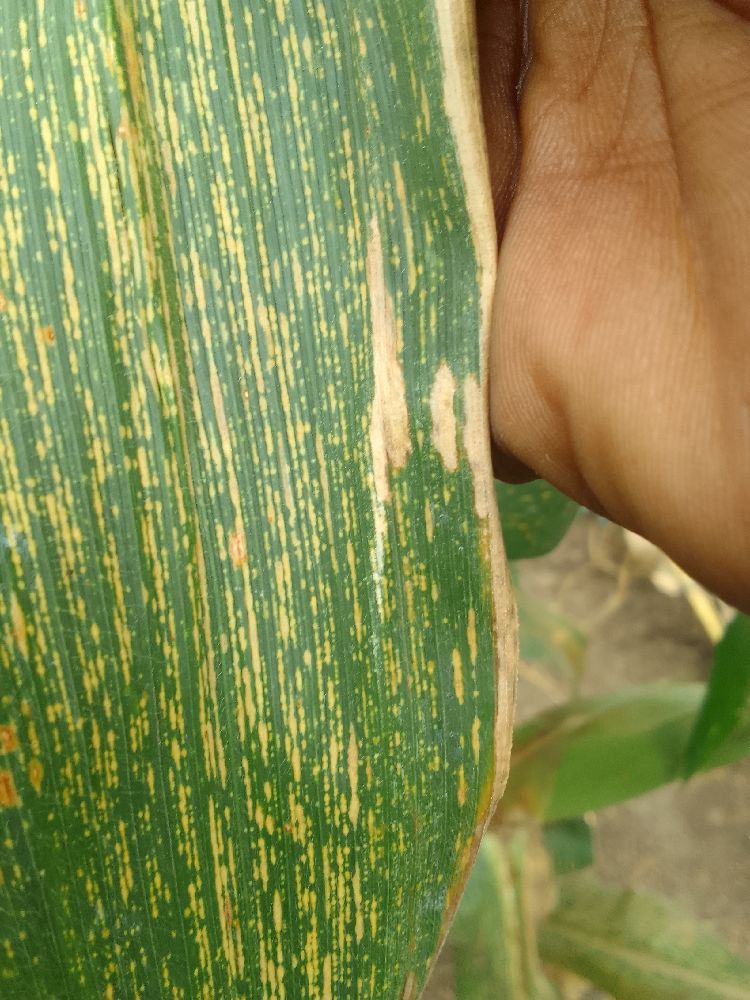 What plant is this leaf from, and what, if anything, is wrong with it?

maize, maize streak virus
